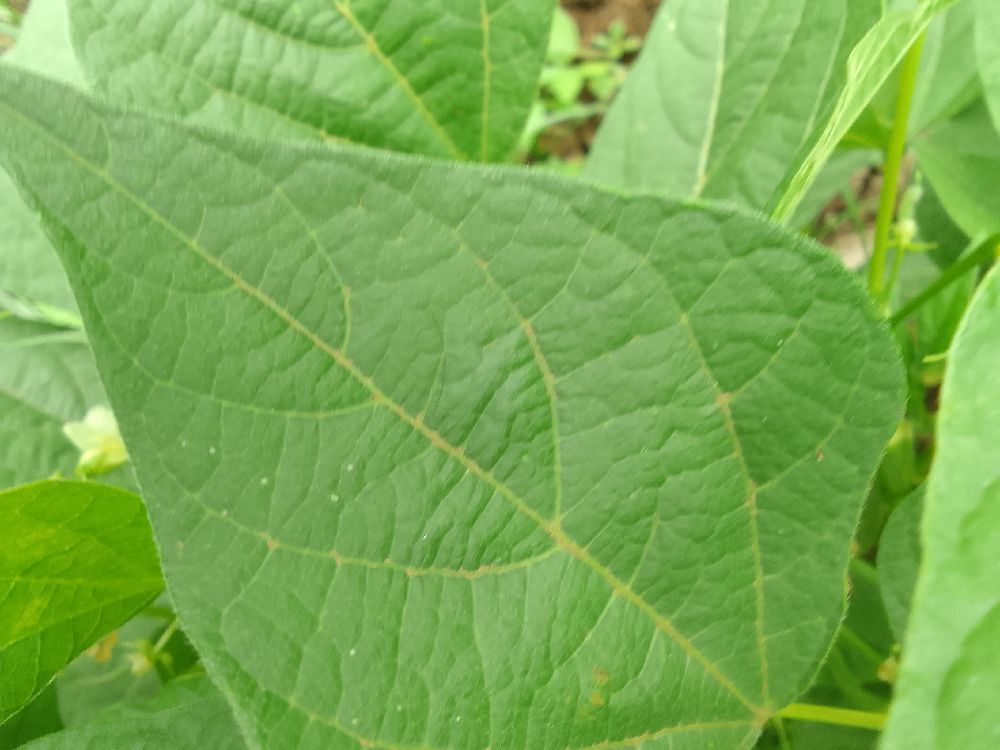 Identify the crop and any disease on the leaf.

common bean, healthy
